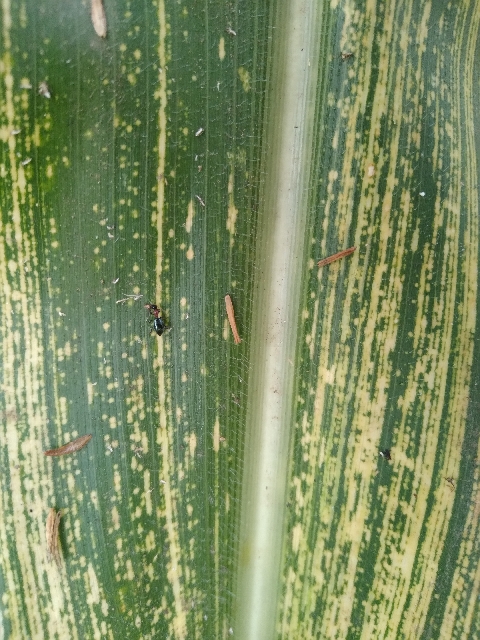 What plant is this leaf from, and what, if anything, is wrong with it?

maize, maize streak virus
